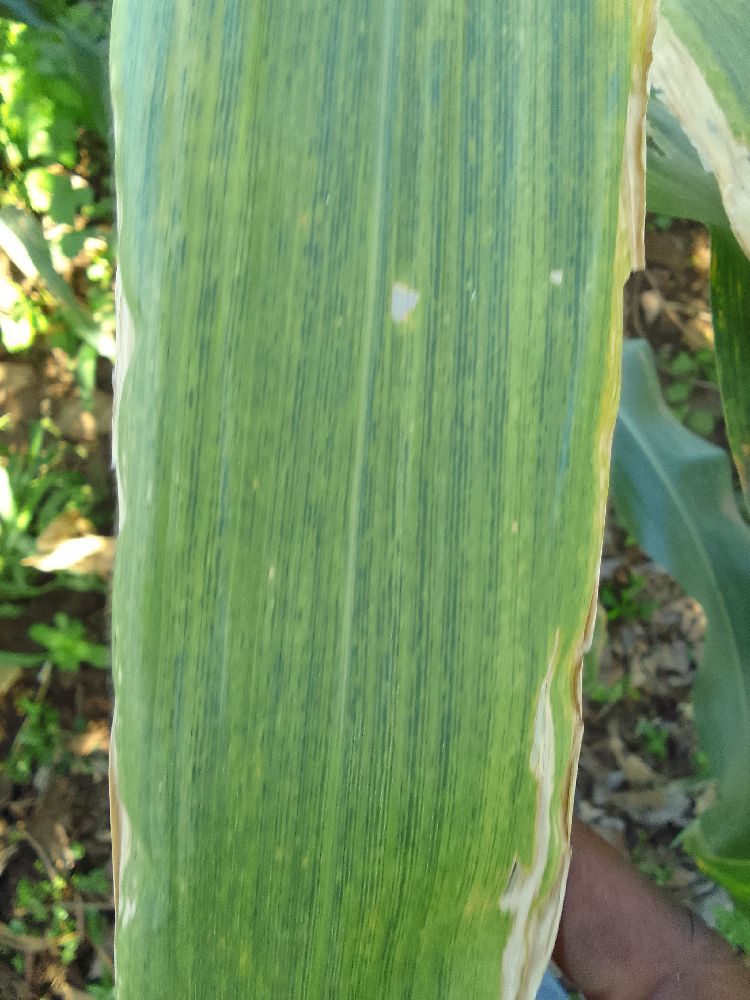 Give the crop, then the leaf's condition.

maize, maize lethal necrosis
